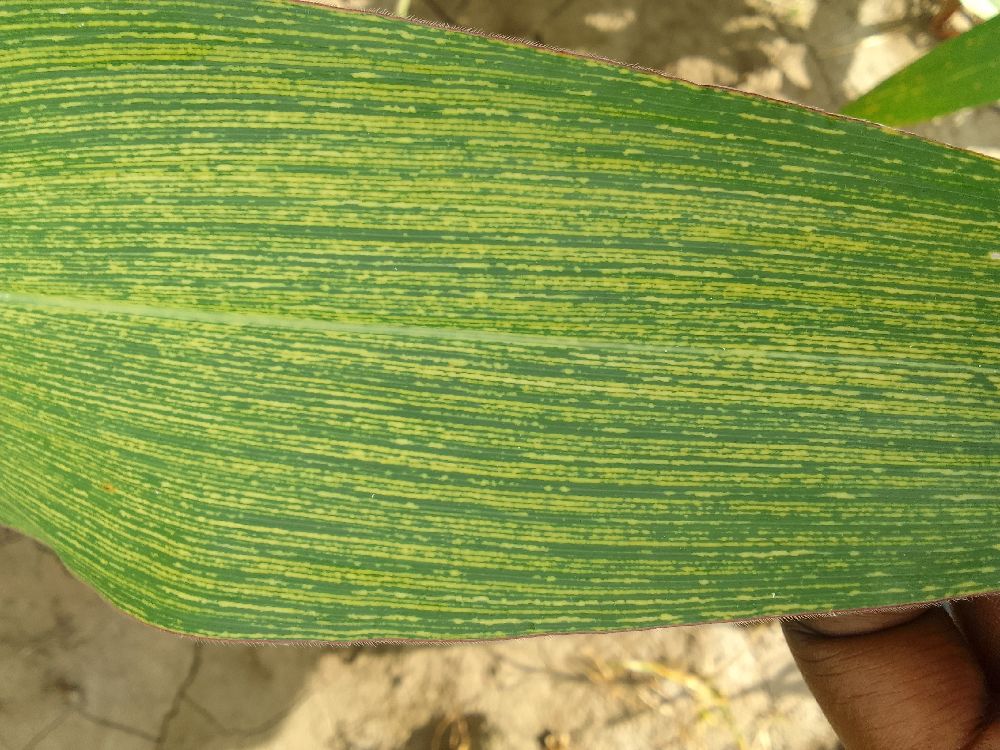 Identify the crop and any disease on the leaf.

maize, maize streak virus
